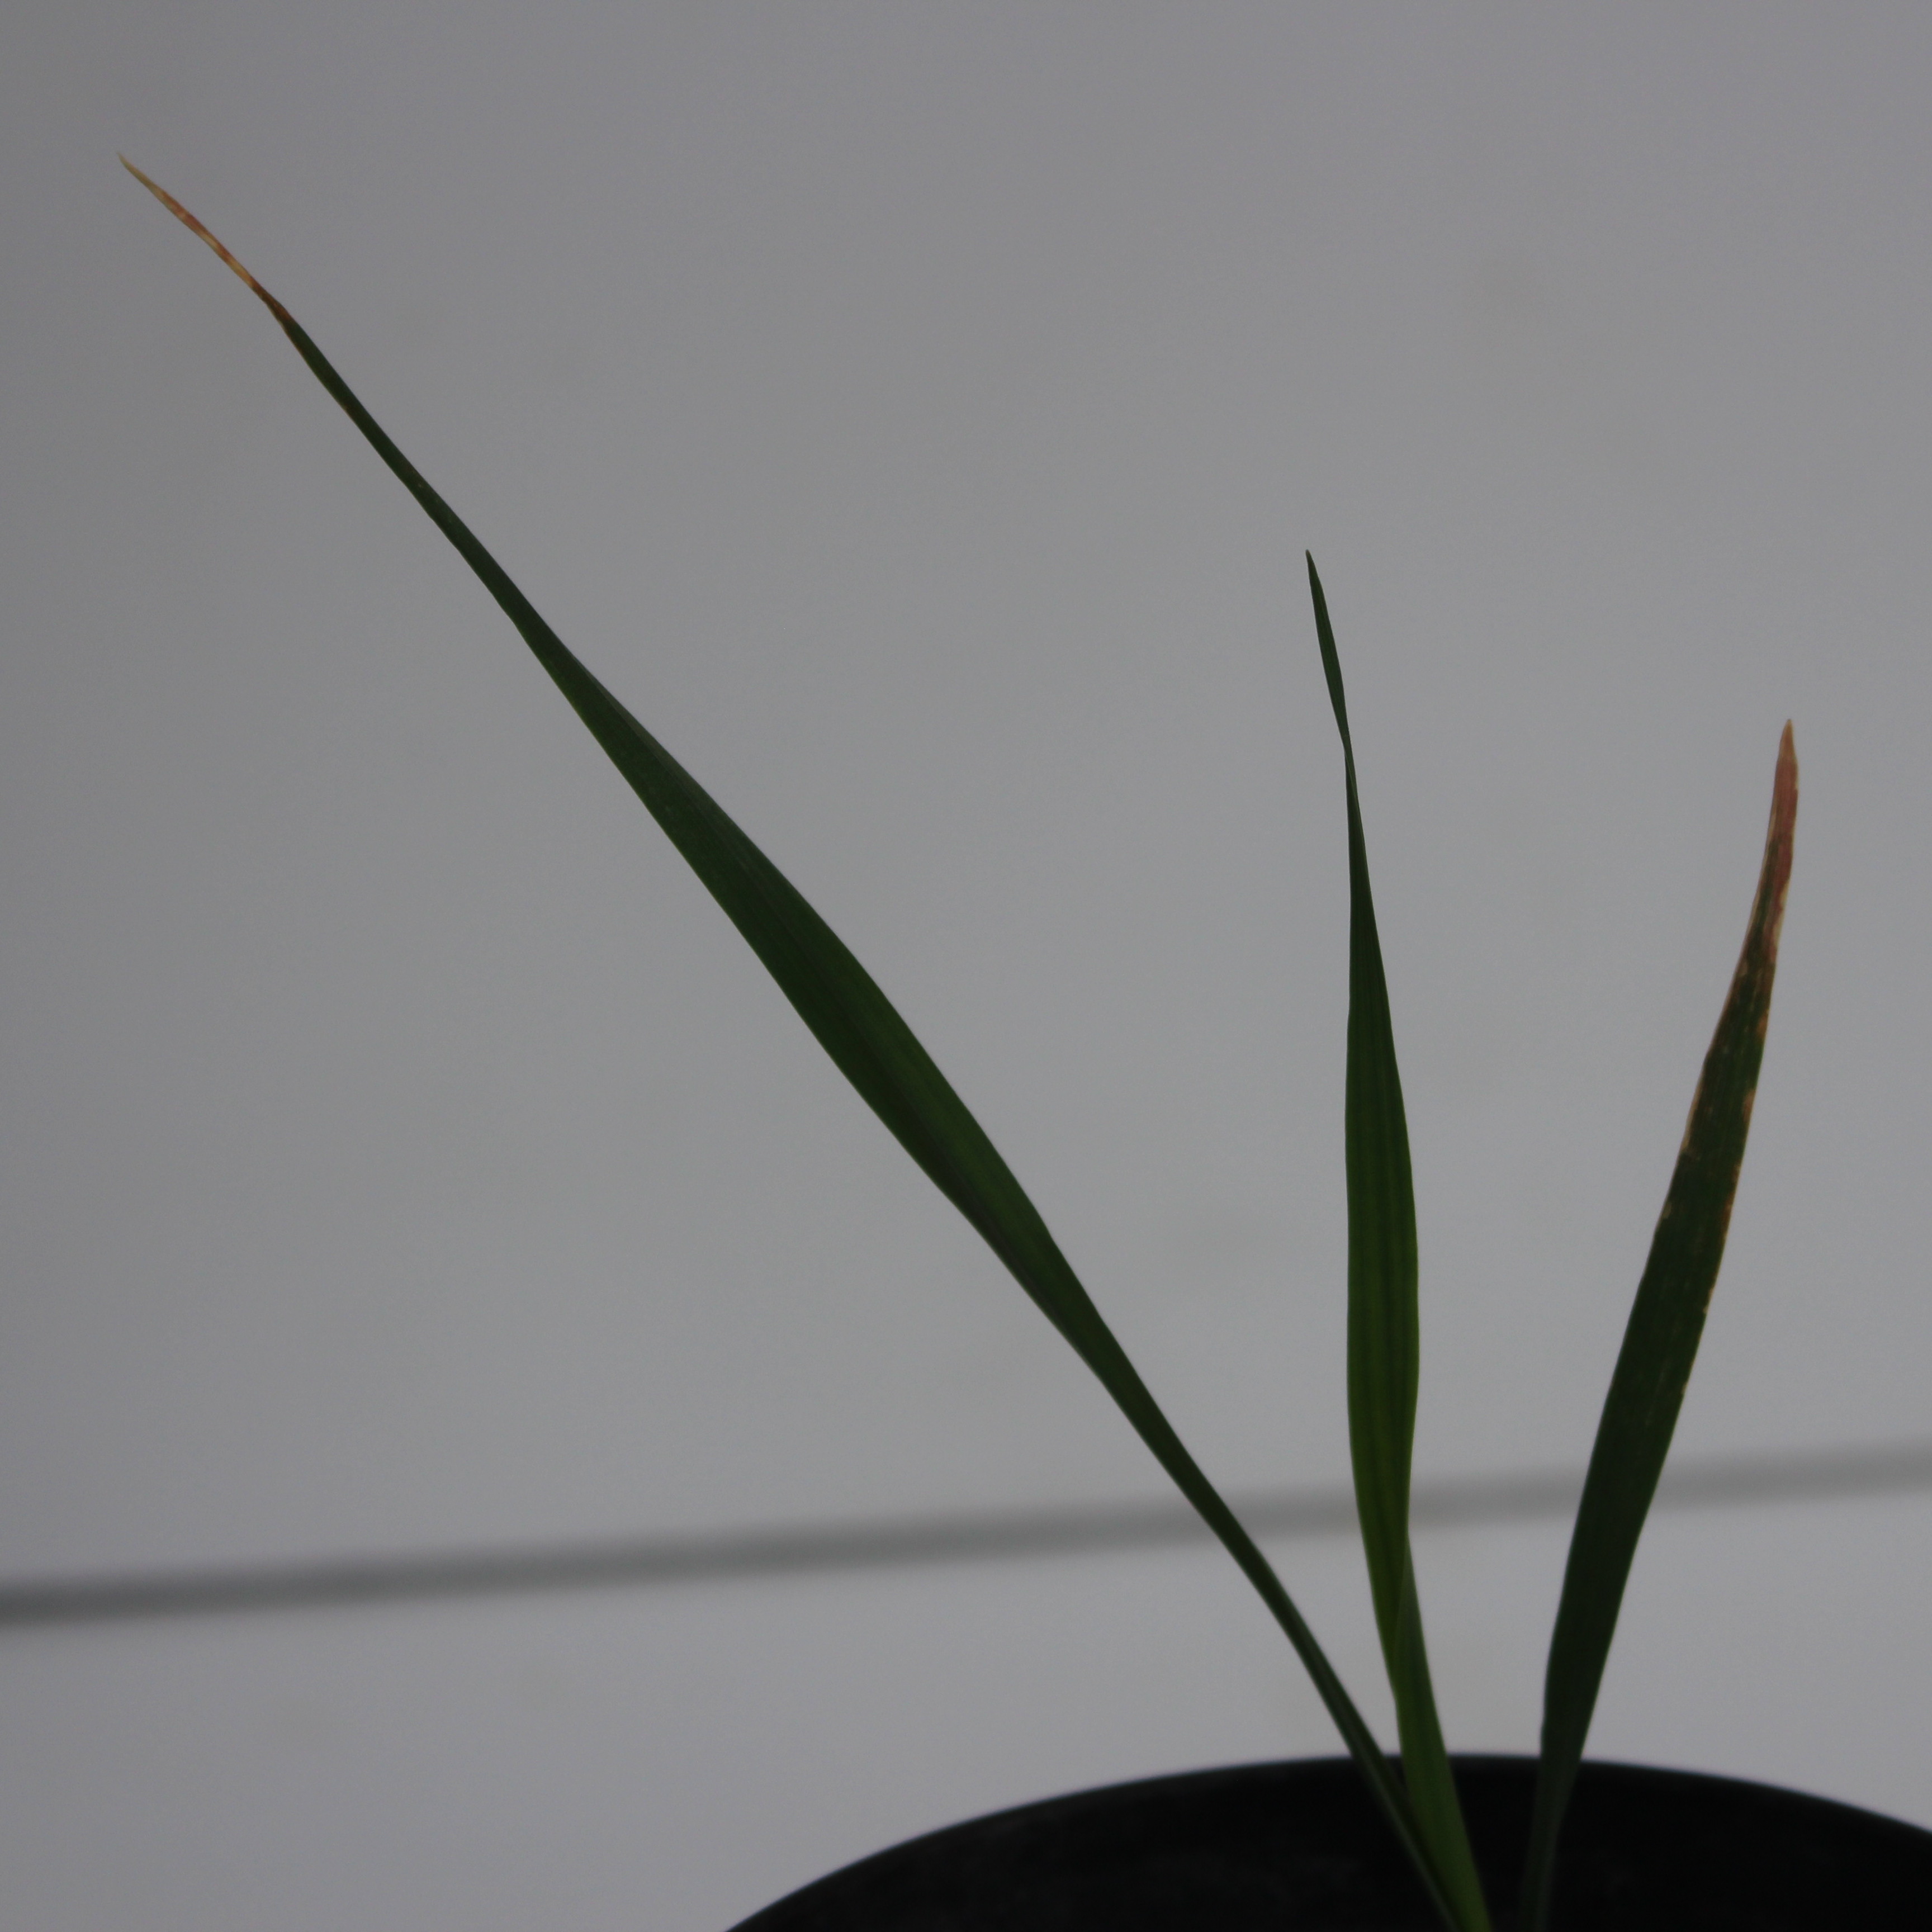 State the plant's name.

Avena sterilis
